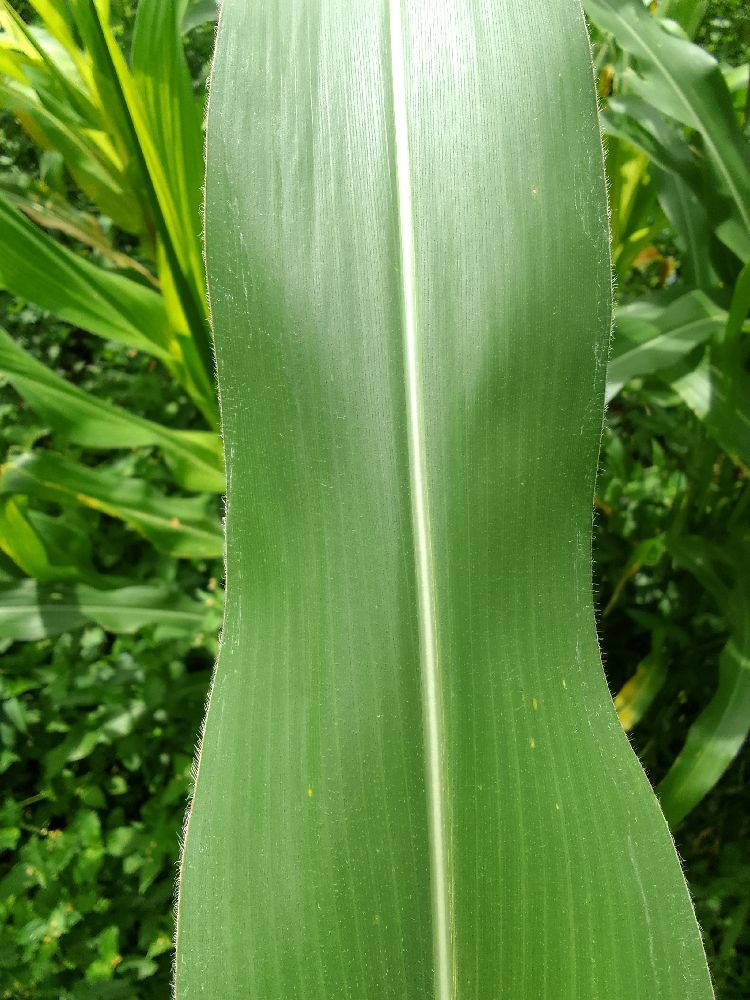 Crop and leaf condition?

maize, healthy
